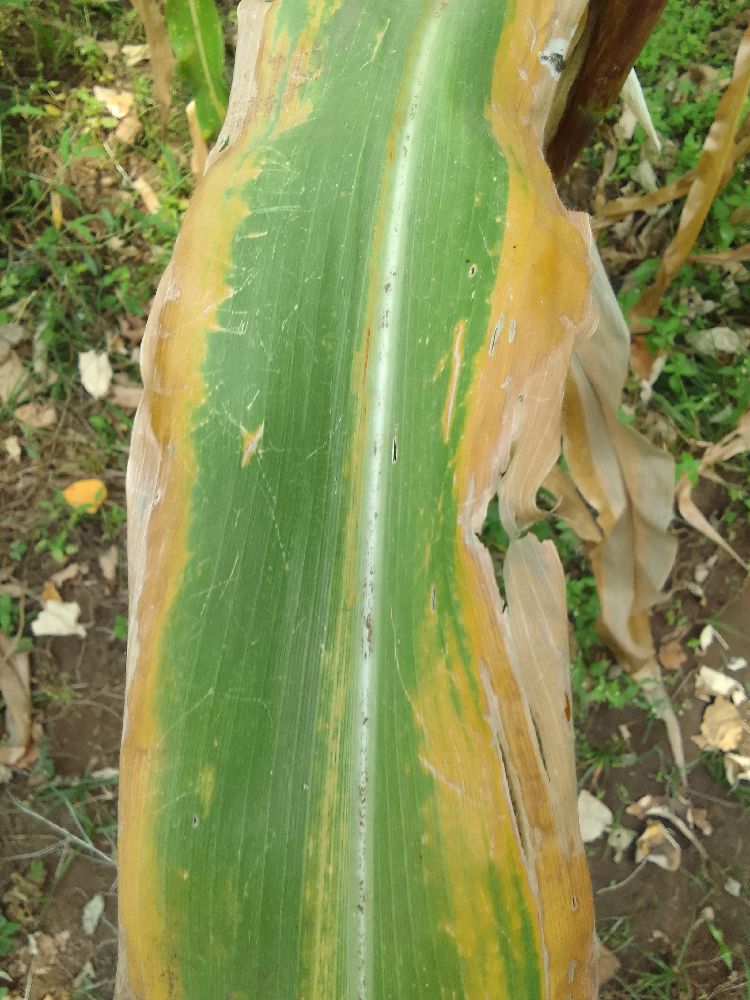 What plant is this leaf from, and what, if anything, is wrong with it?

maize, maize lethal necrosis
